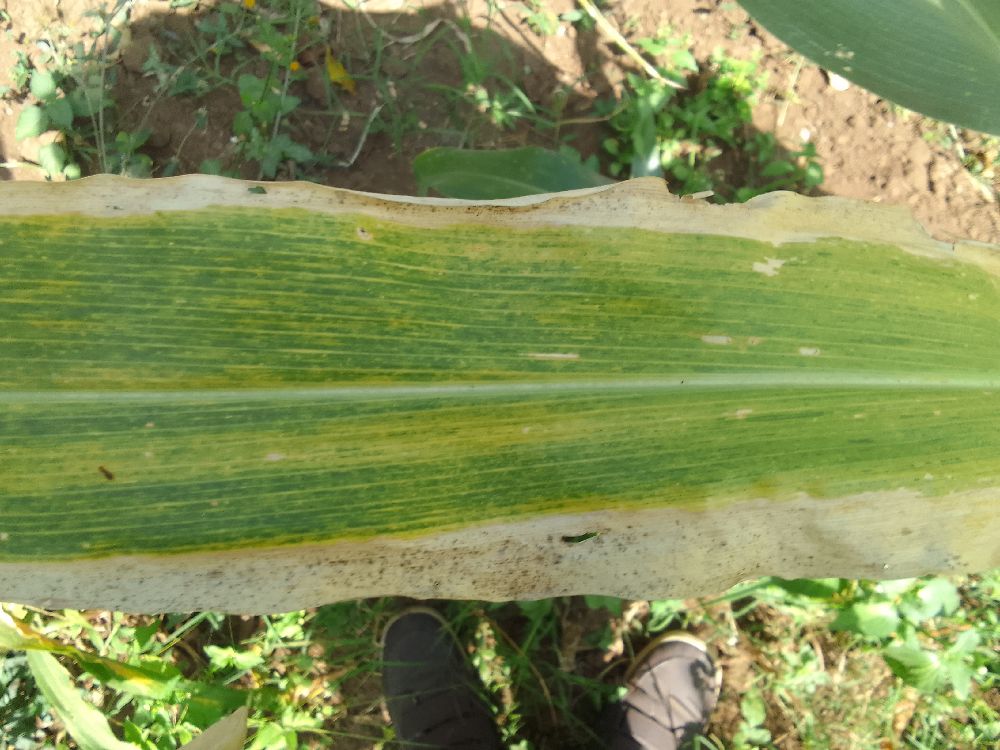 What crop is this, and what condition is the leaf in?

maize, maize lethal necrosis
